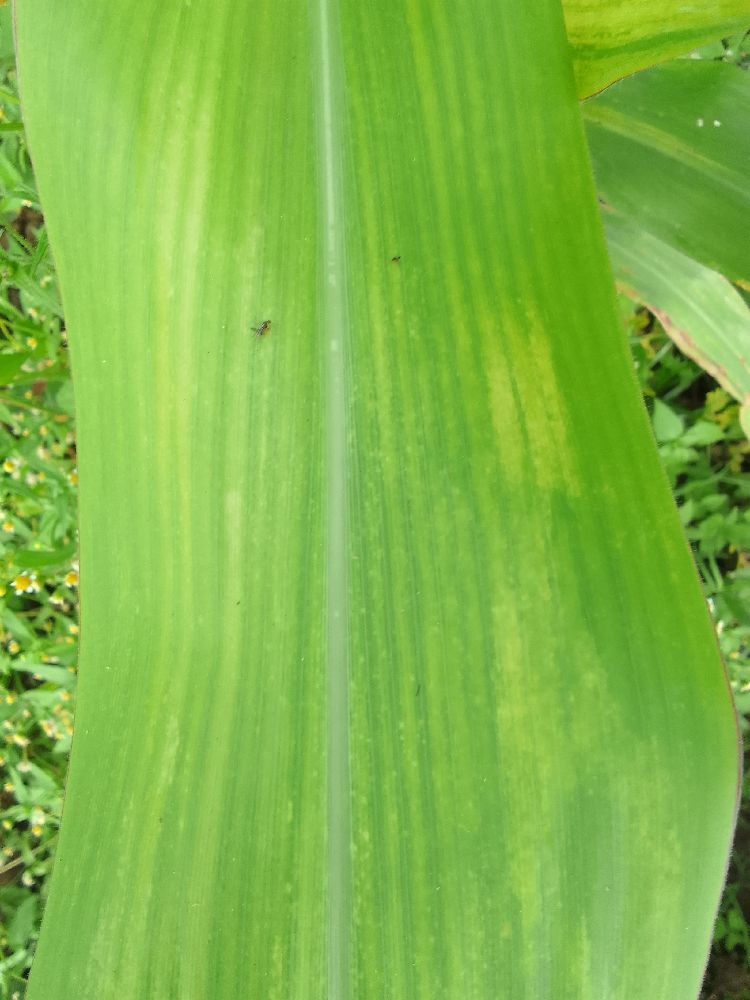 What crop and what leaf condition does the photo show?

maize, maize lethal necrosis
